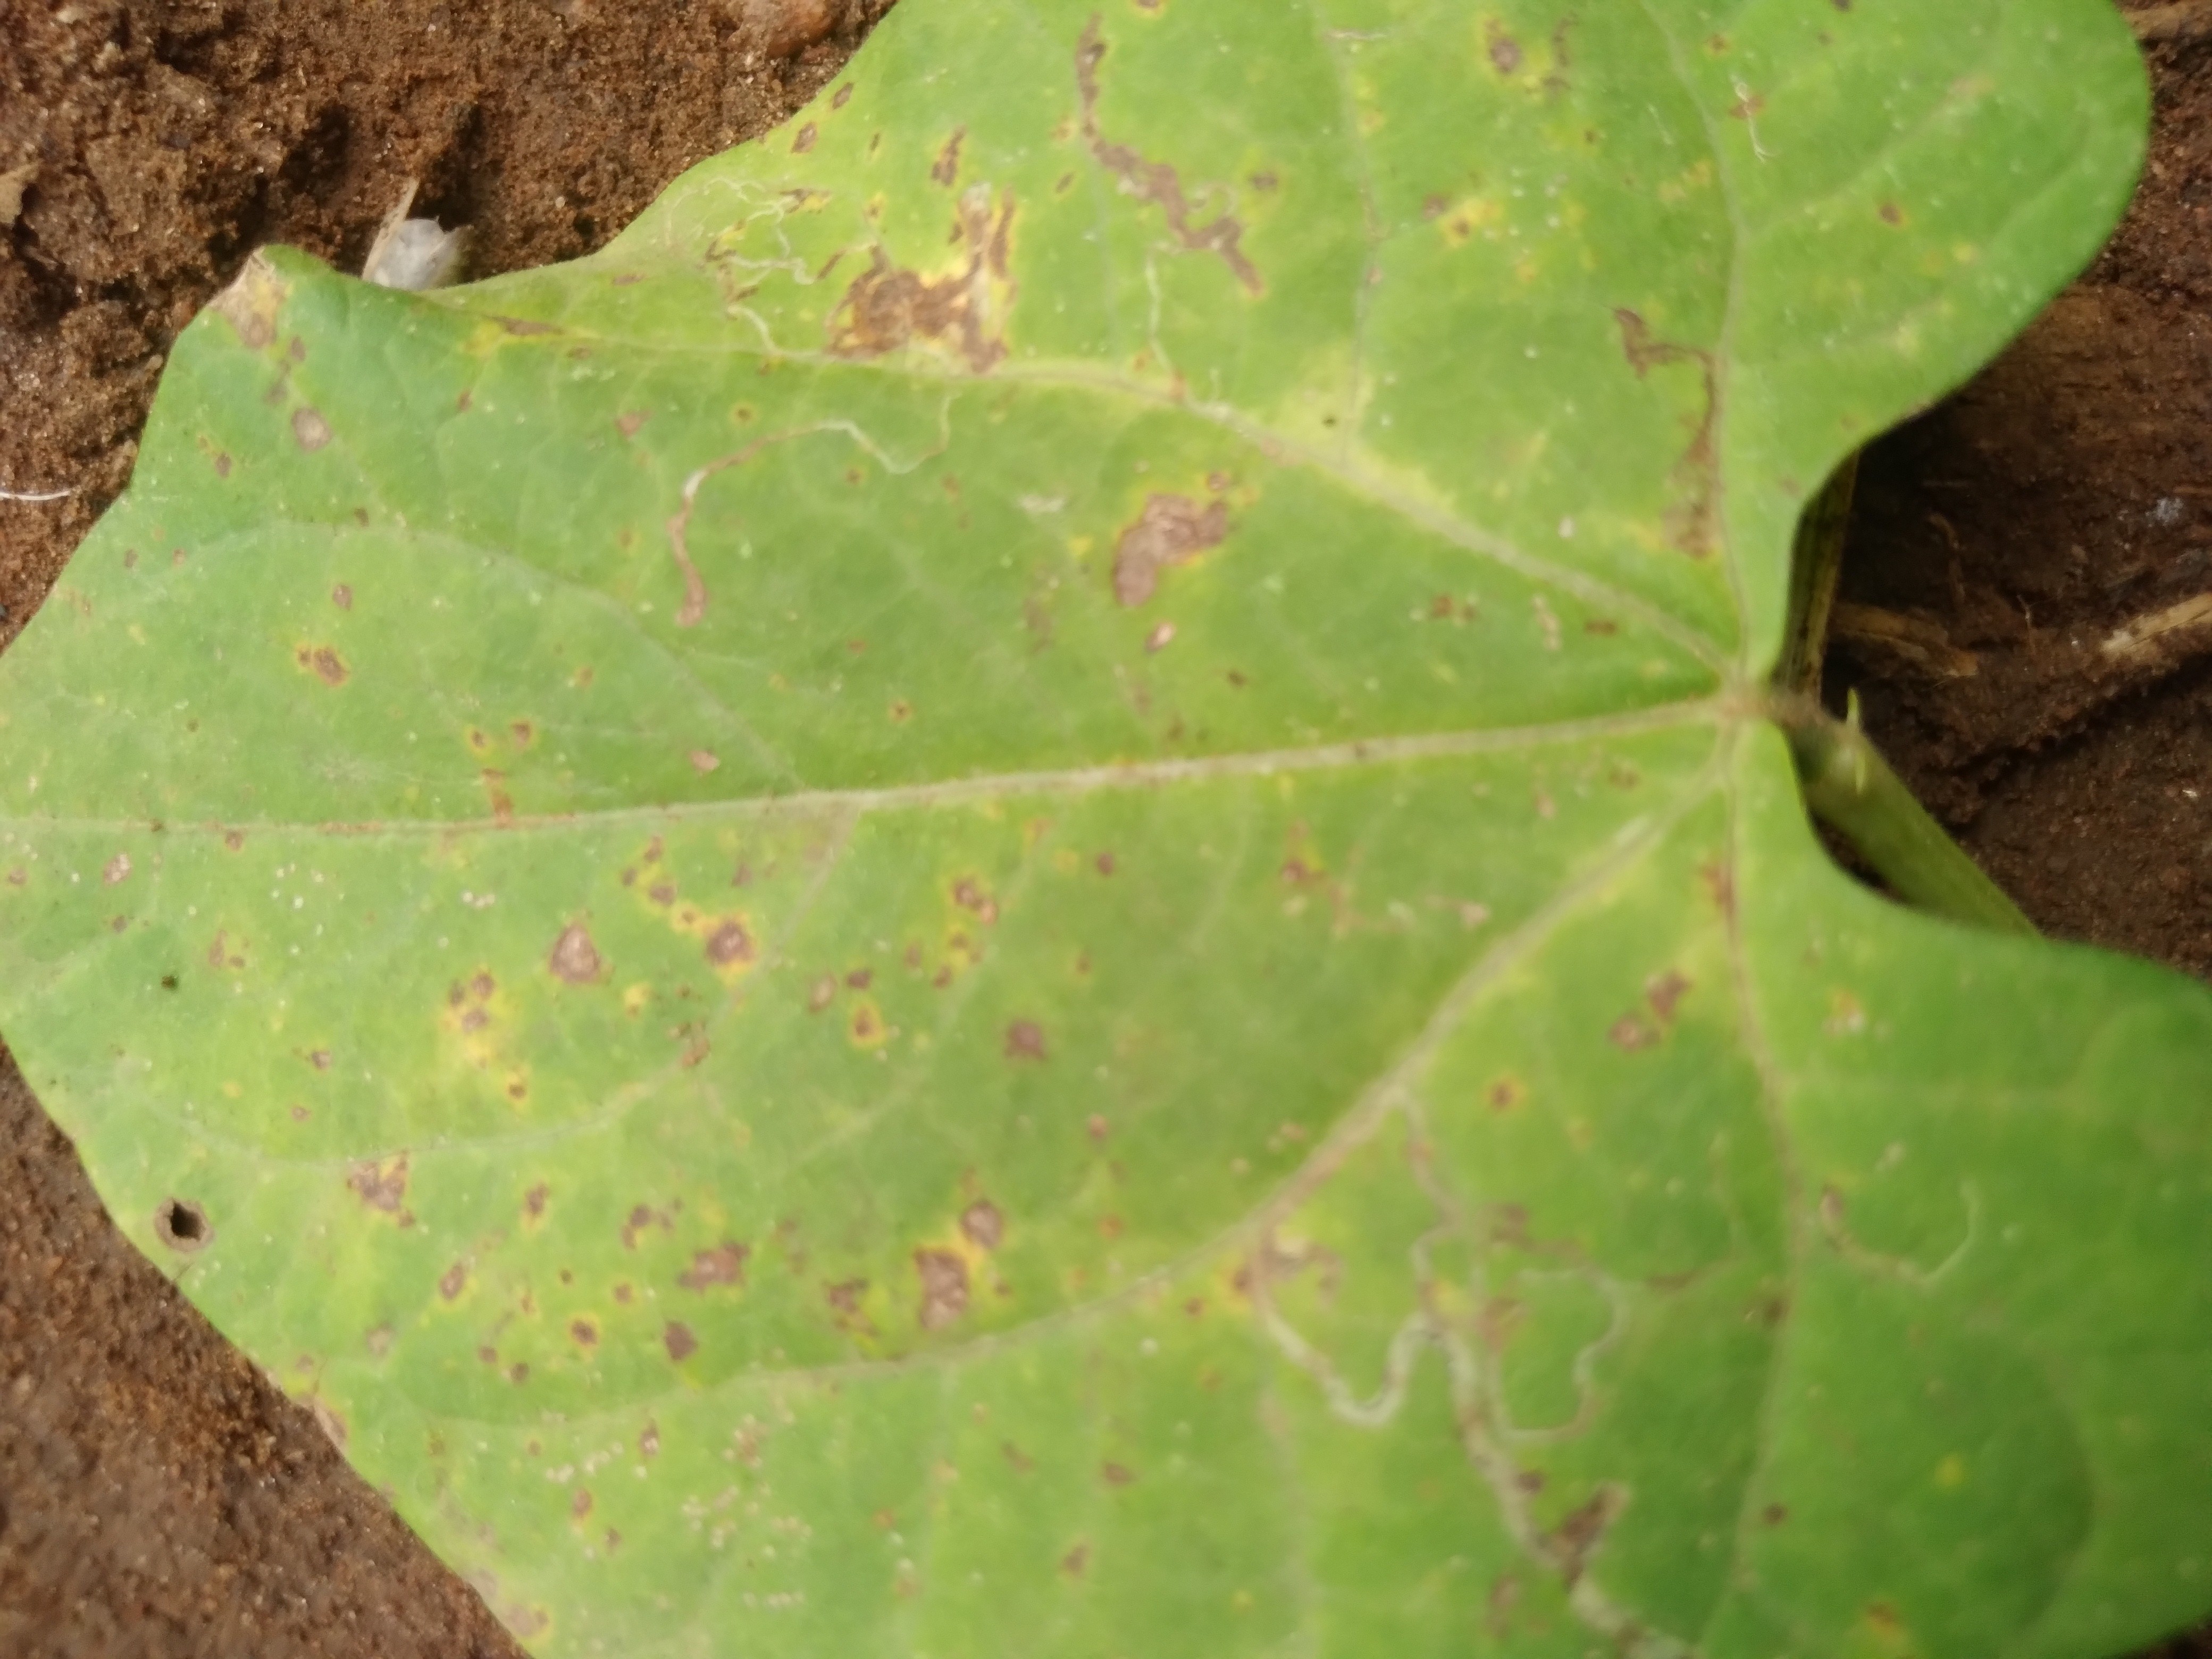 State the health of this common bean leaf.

rust
